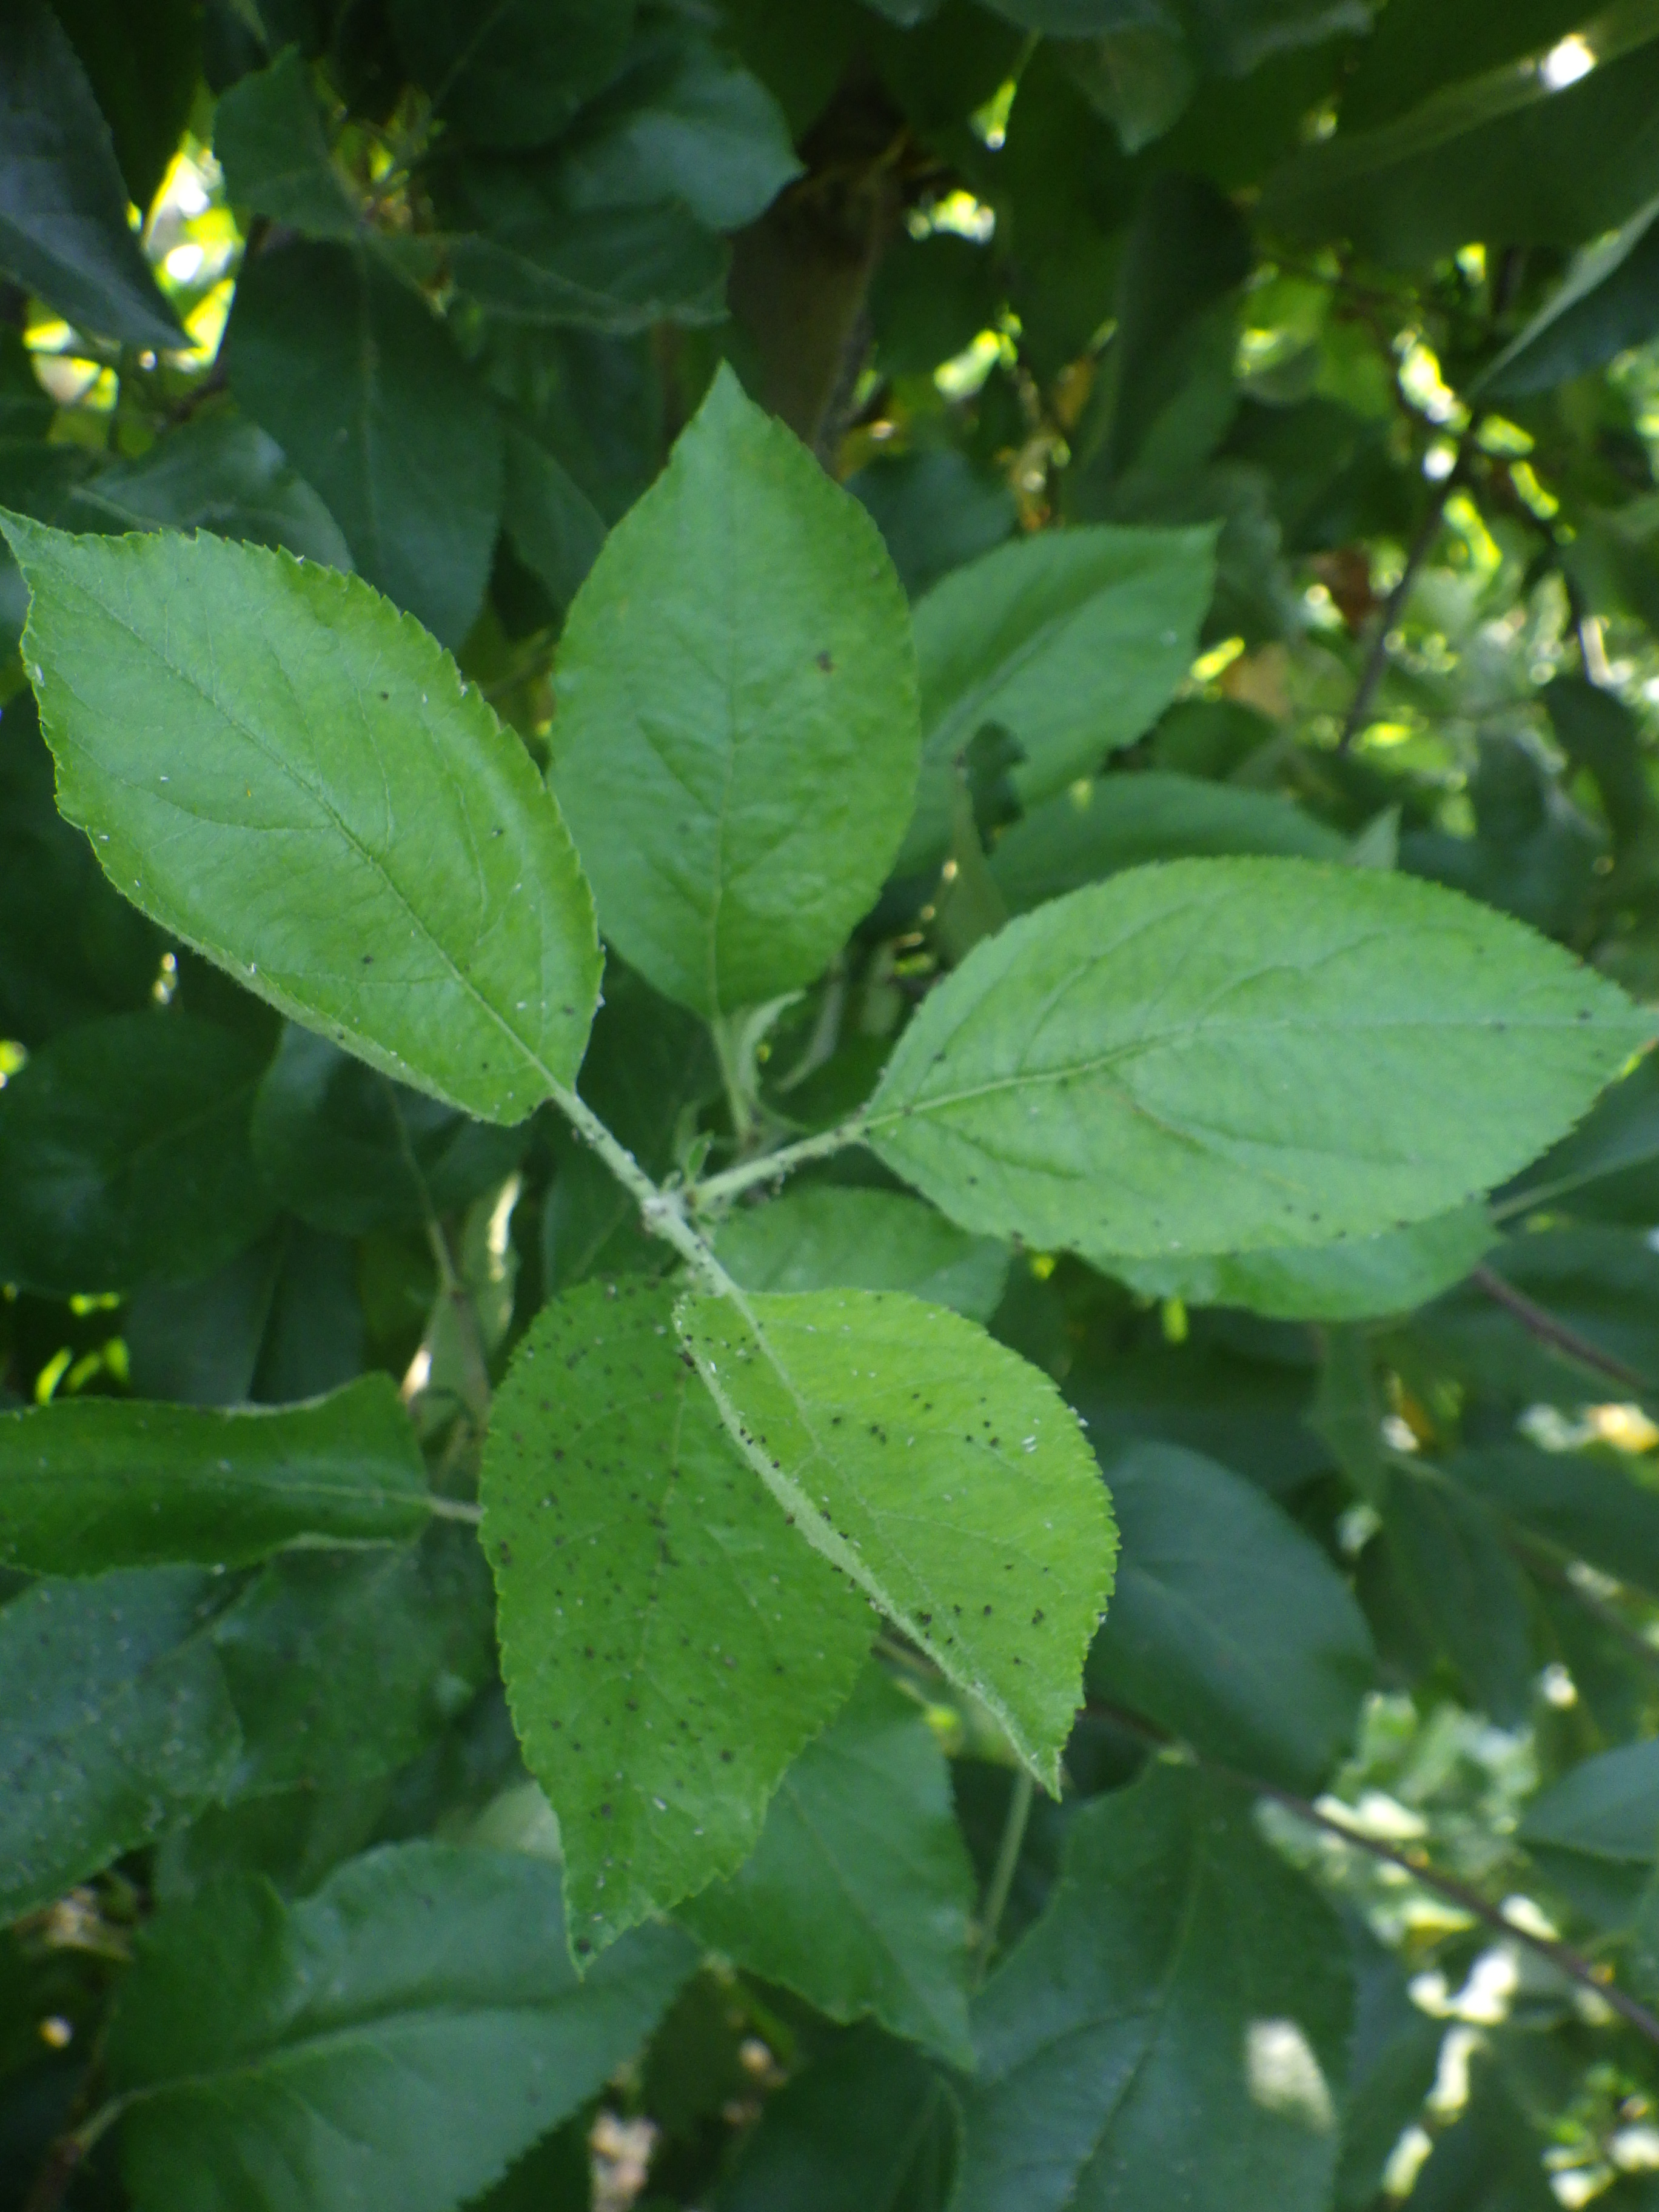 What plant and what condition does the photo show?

apple, aphids
